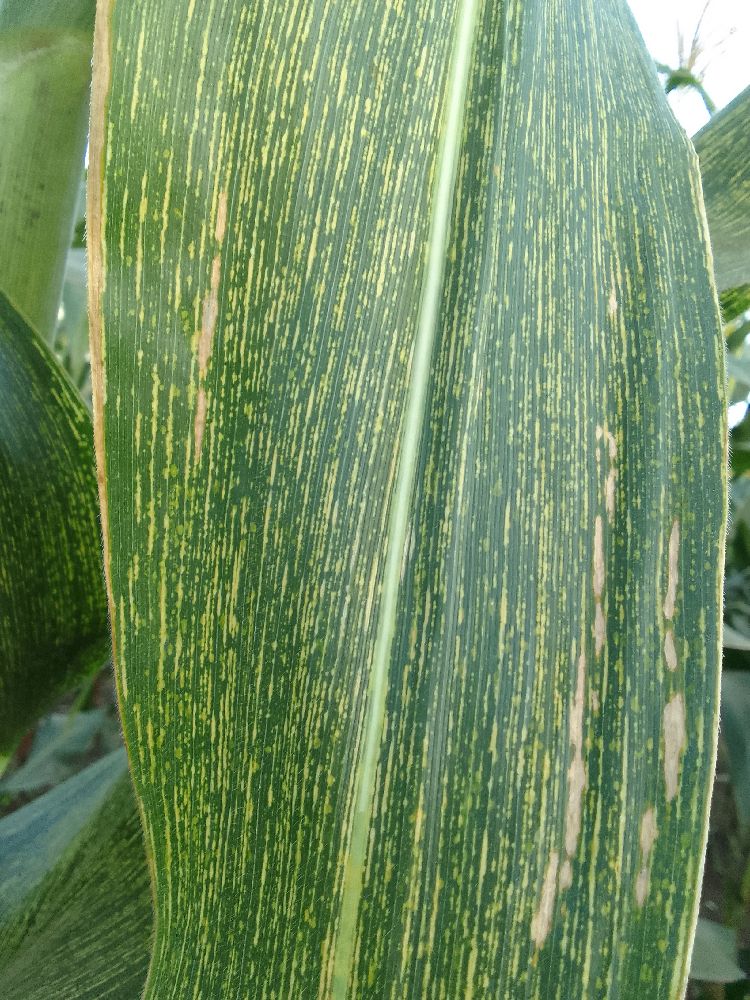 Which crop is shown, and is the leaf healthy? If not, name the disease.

maize, maize streak virus
